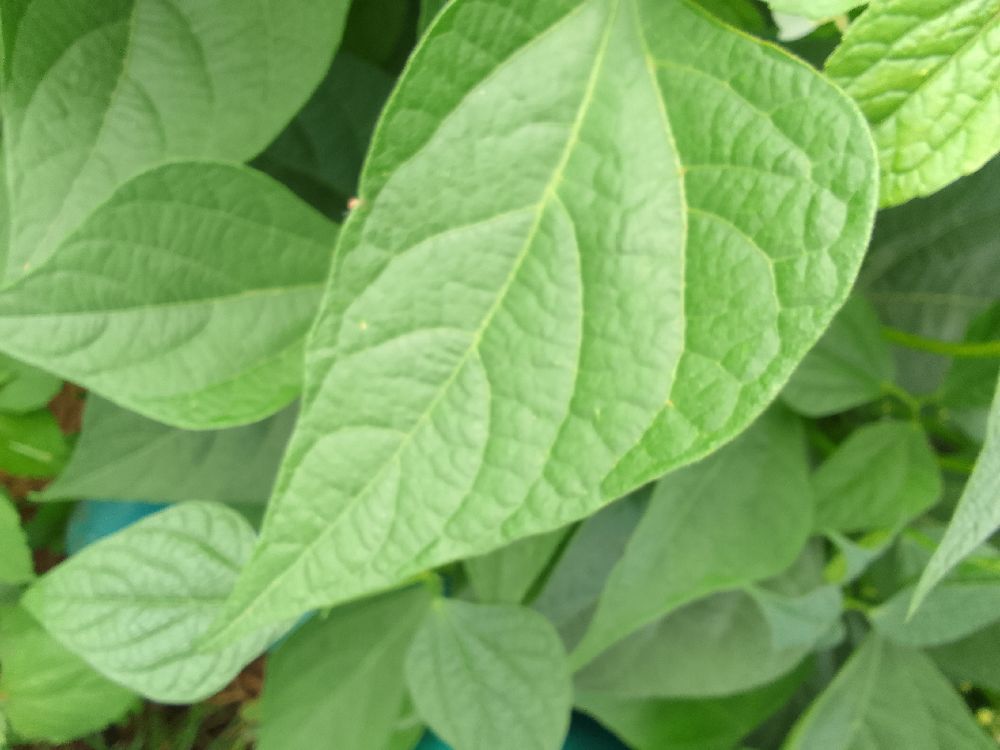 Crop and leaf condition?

common bean, healthy
